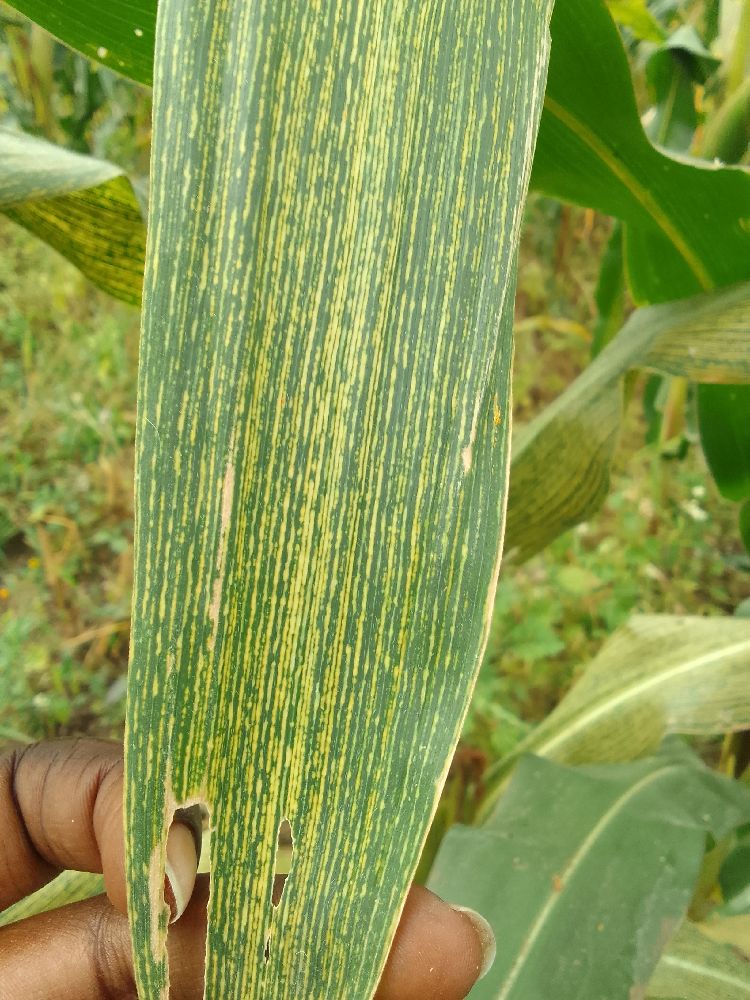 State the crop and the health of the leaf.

maize, maize streak virus
